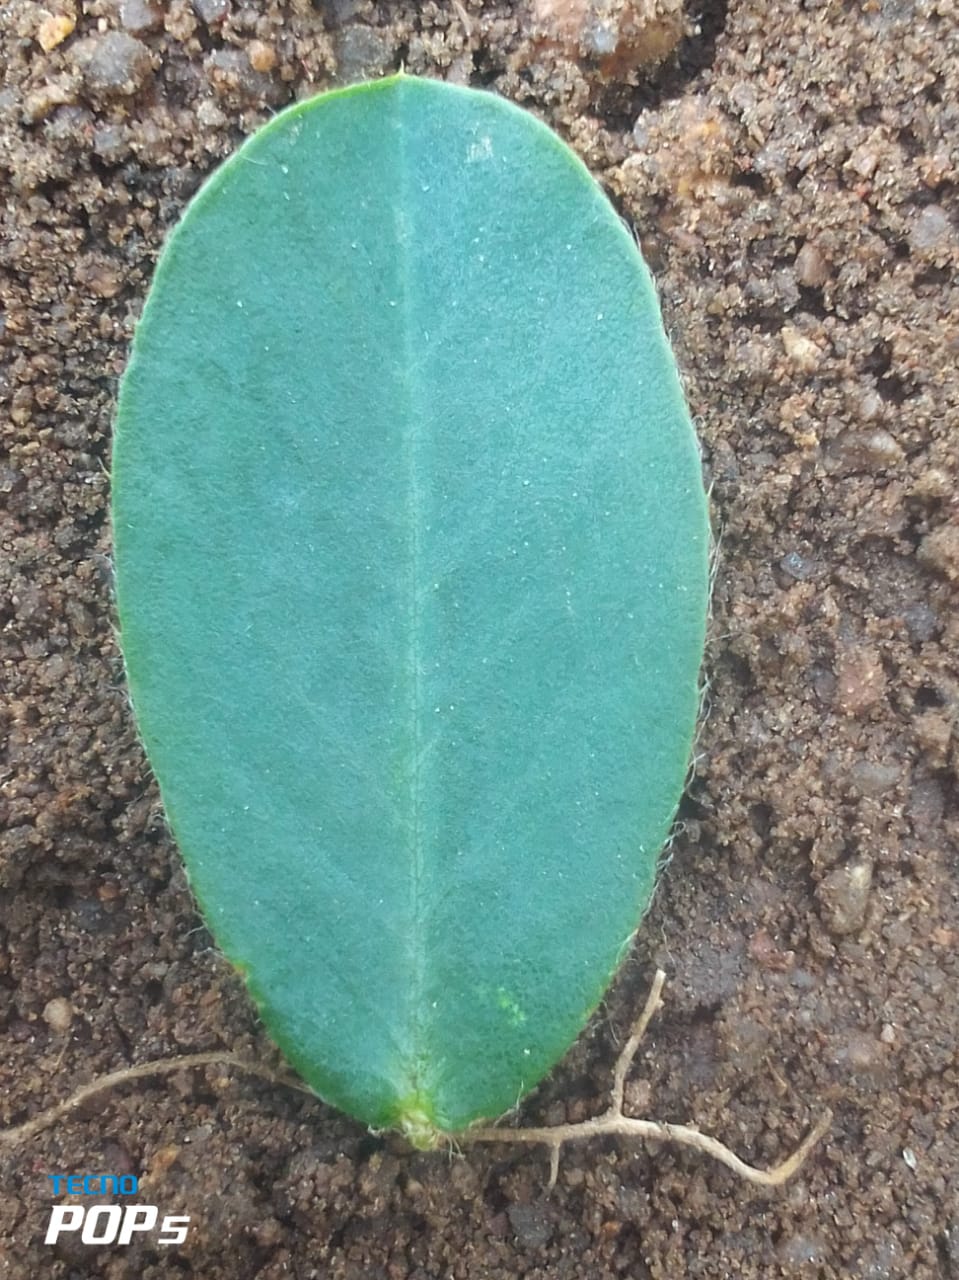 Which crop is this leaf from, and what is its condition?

peanut, healthy leaves
